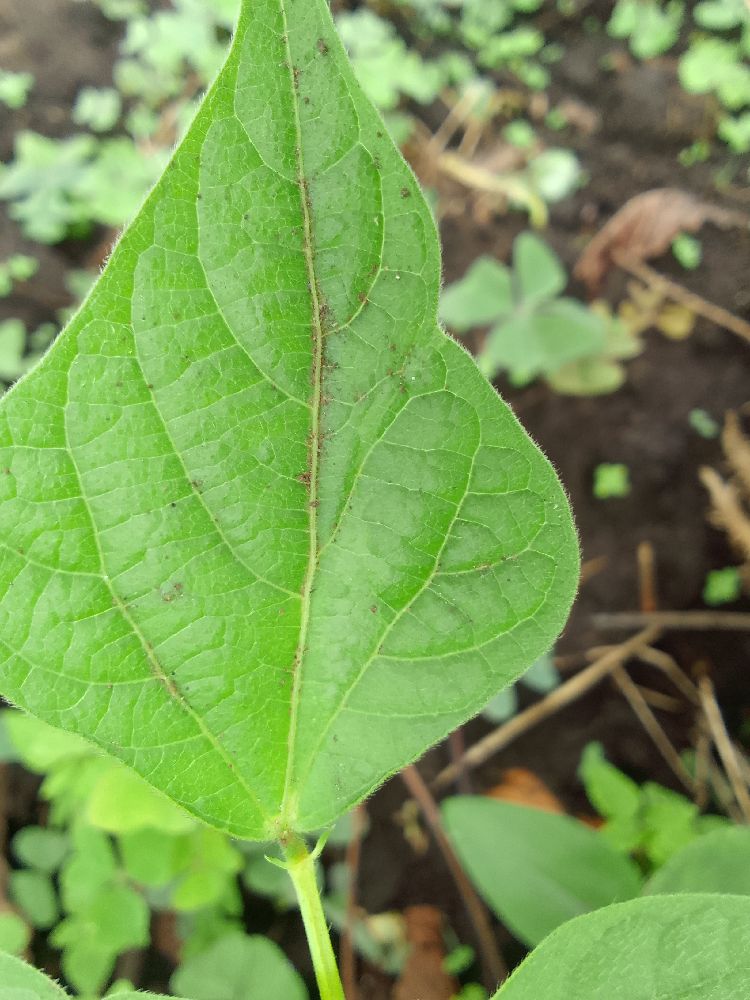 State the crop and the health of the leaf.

maize, healthy
